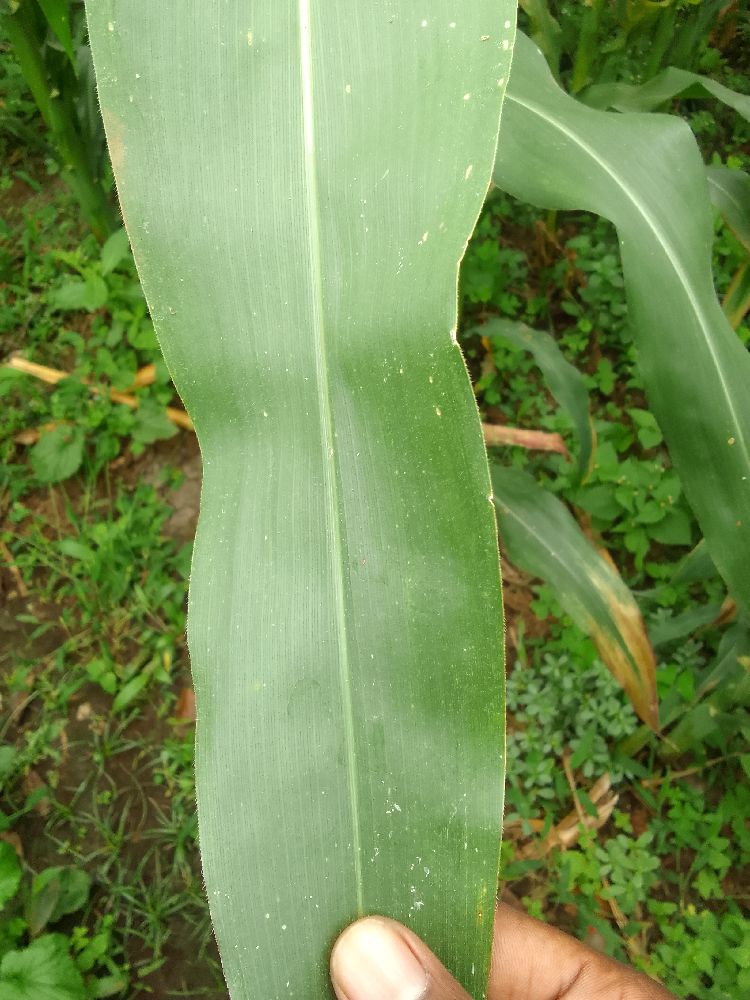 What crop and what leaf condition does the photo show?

maize, healthy
